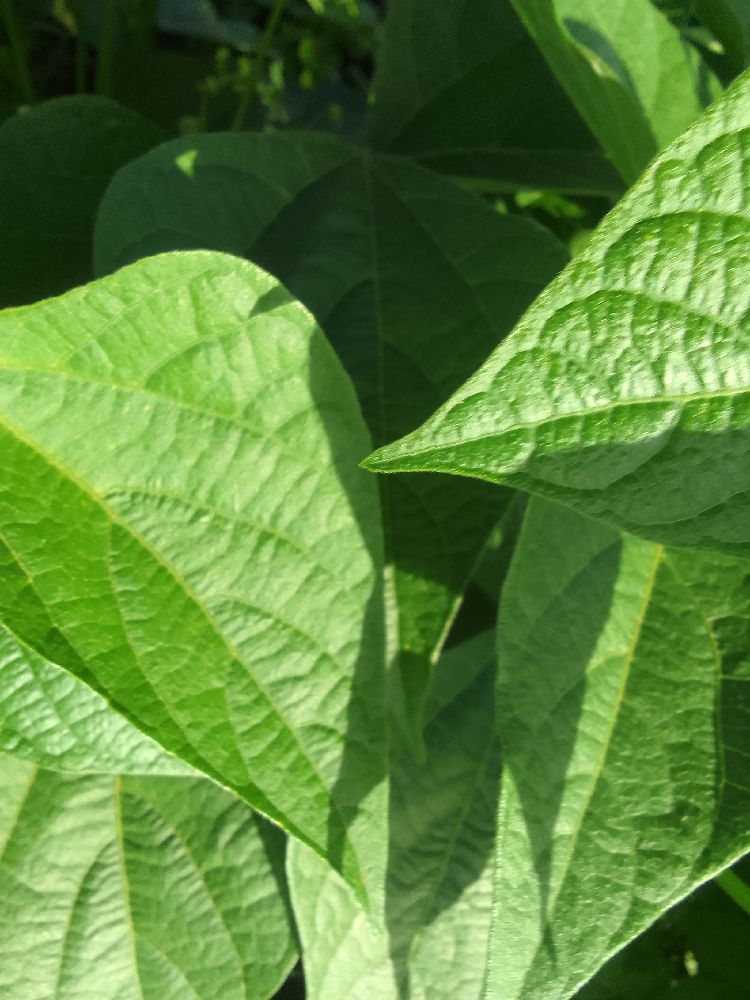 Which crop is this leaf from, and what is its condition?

common bean, healthy
